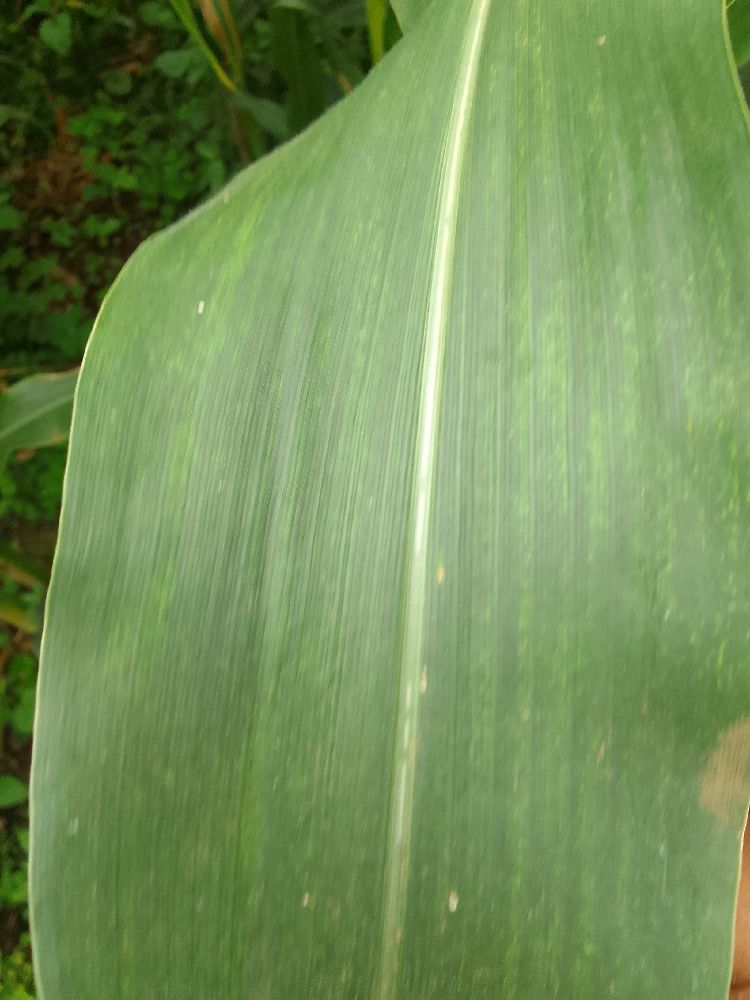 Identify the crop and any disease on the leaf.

maize, healthy
